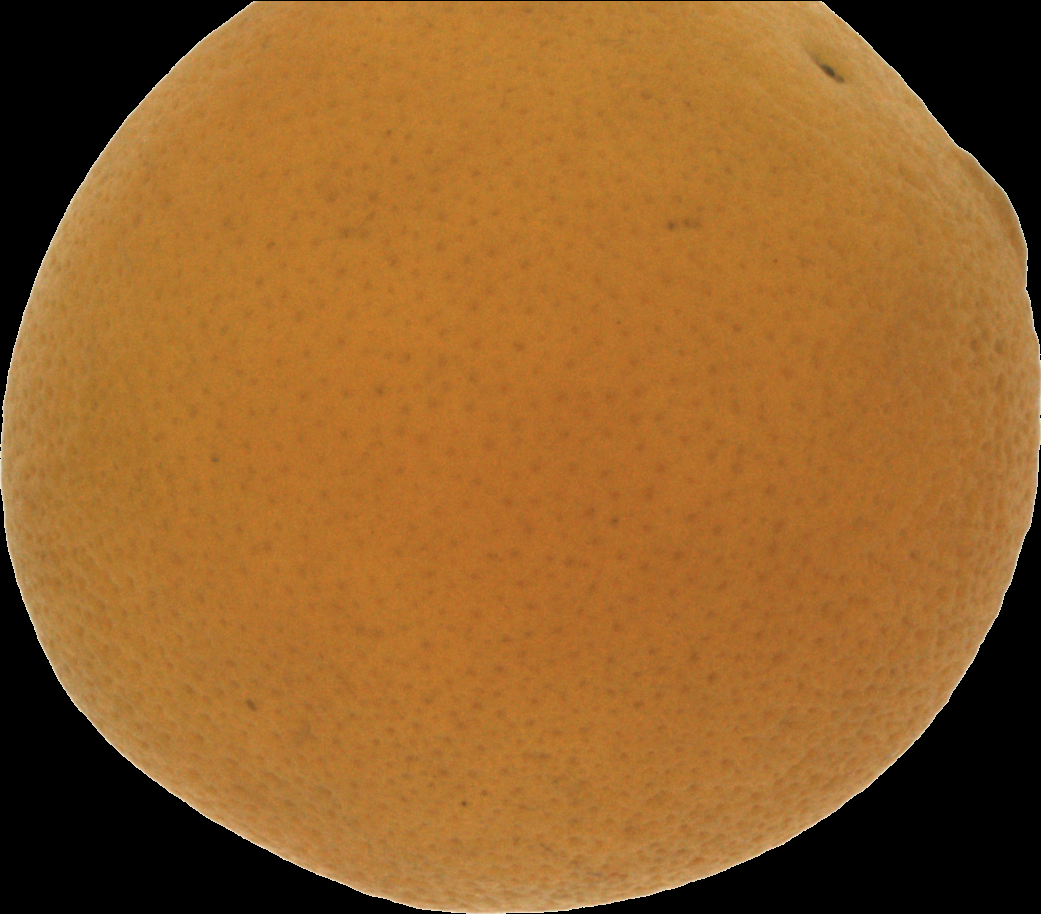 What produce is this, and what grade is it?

orange, bad
